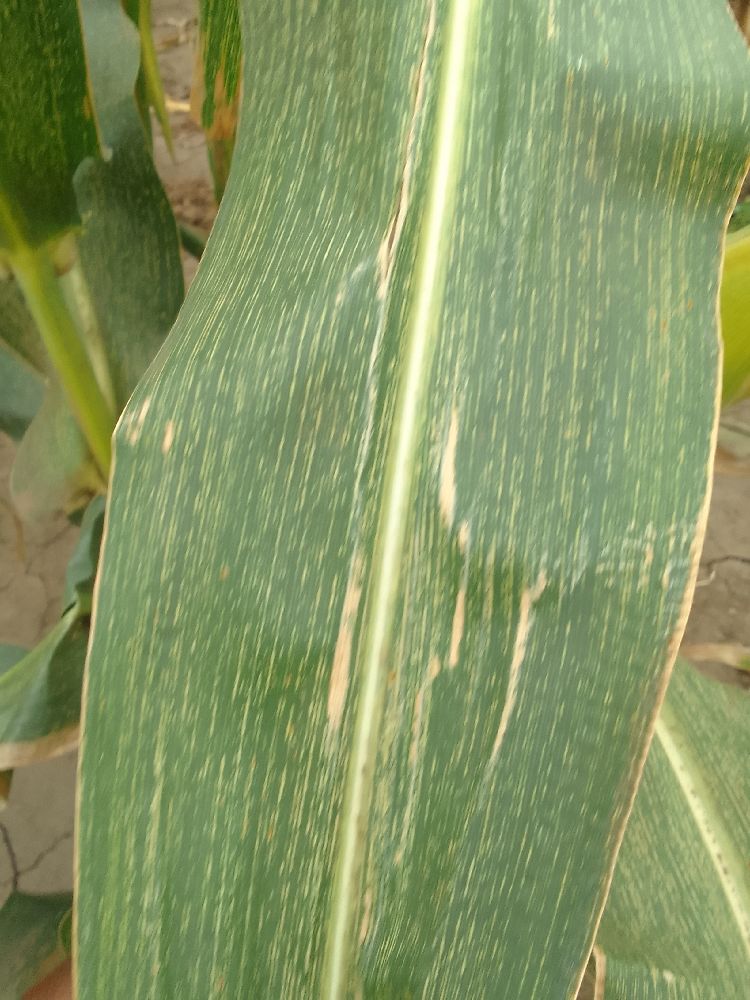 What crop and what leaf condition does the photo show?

maize, maize streak virus
